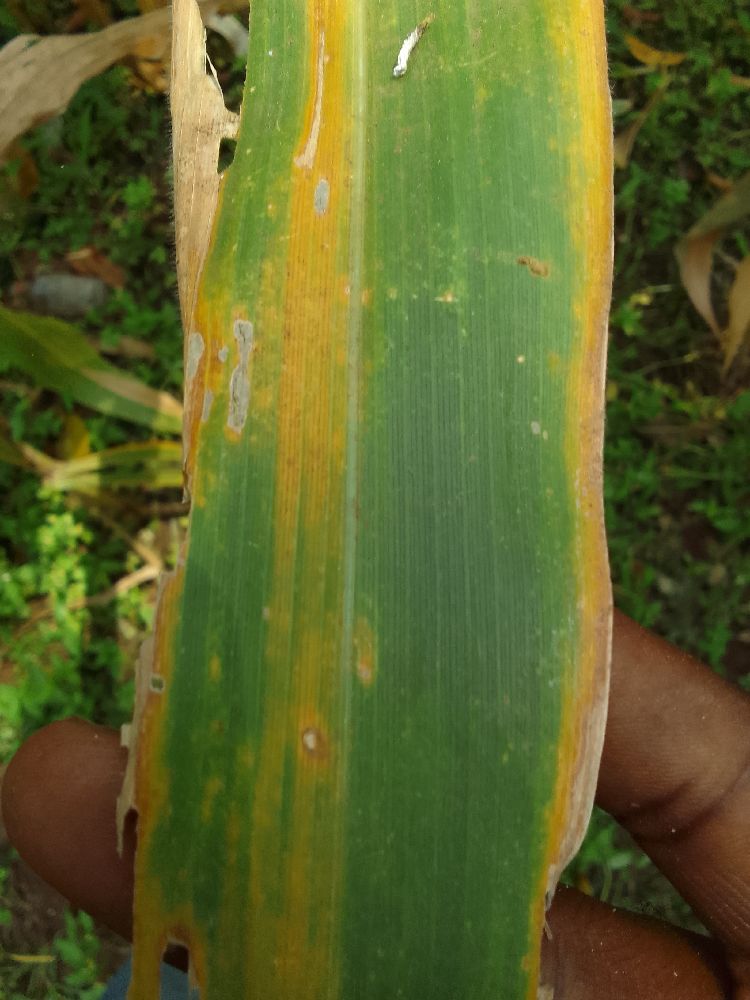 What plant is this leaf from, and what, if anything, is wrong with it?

maize, maize lethal necrosis
